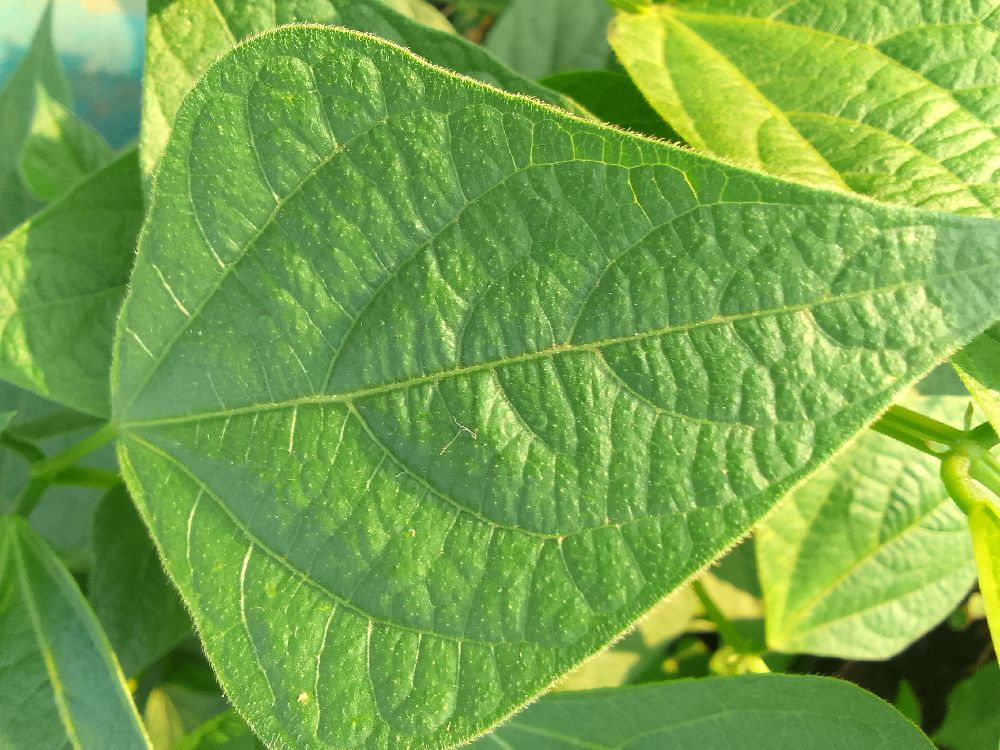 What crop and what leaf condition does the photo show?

common bean, healthy
